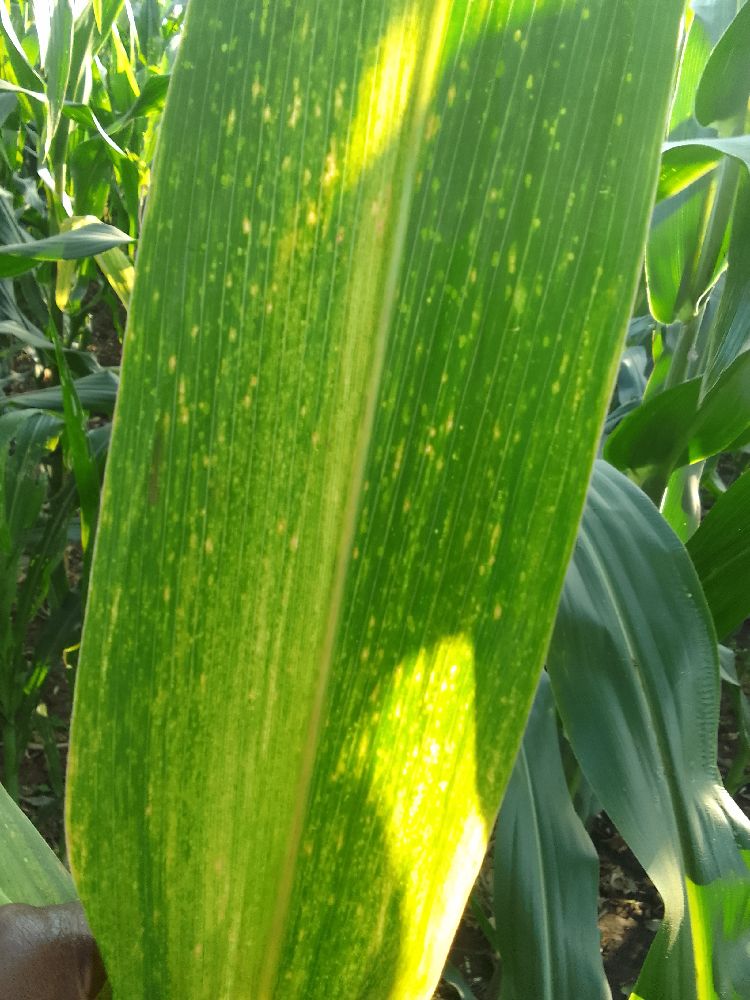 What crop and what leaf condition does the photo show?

maize, maize lethal necrosis
